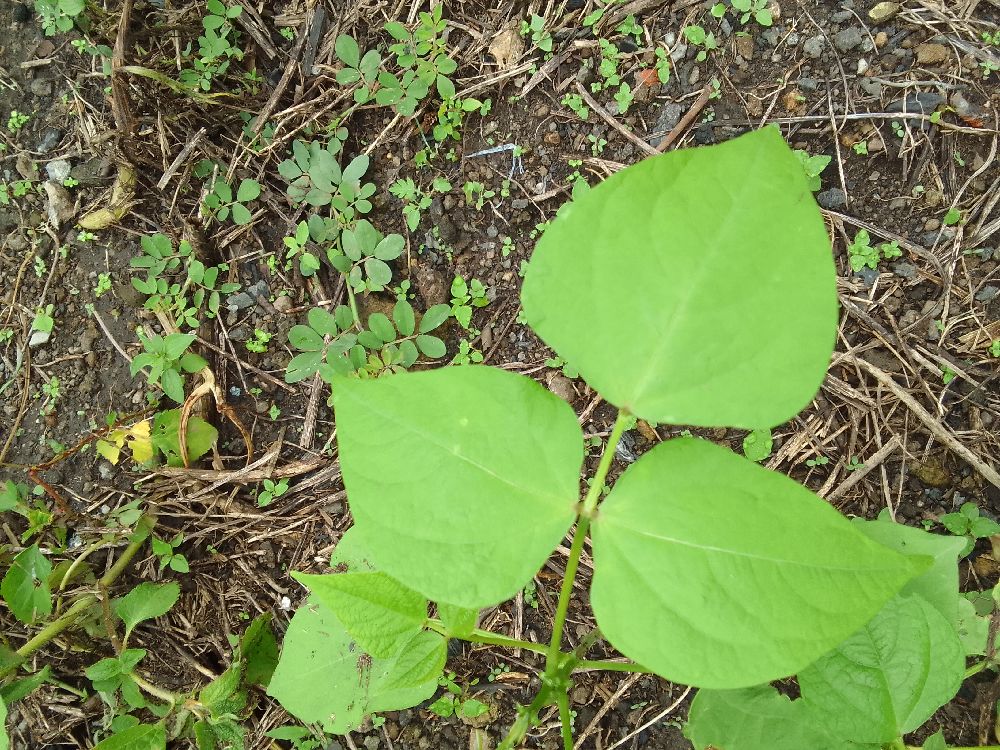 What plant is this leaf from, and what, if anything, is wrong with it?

common bean, healthy
